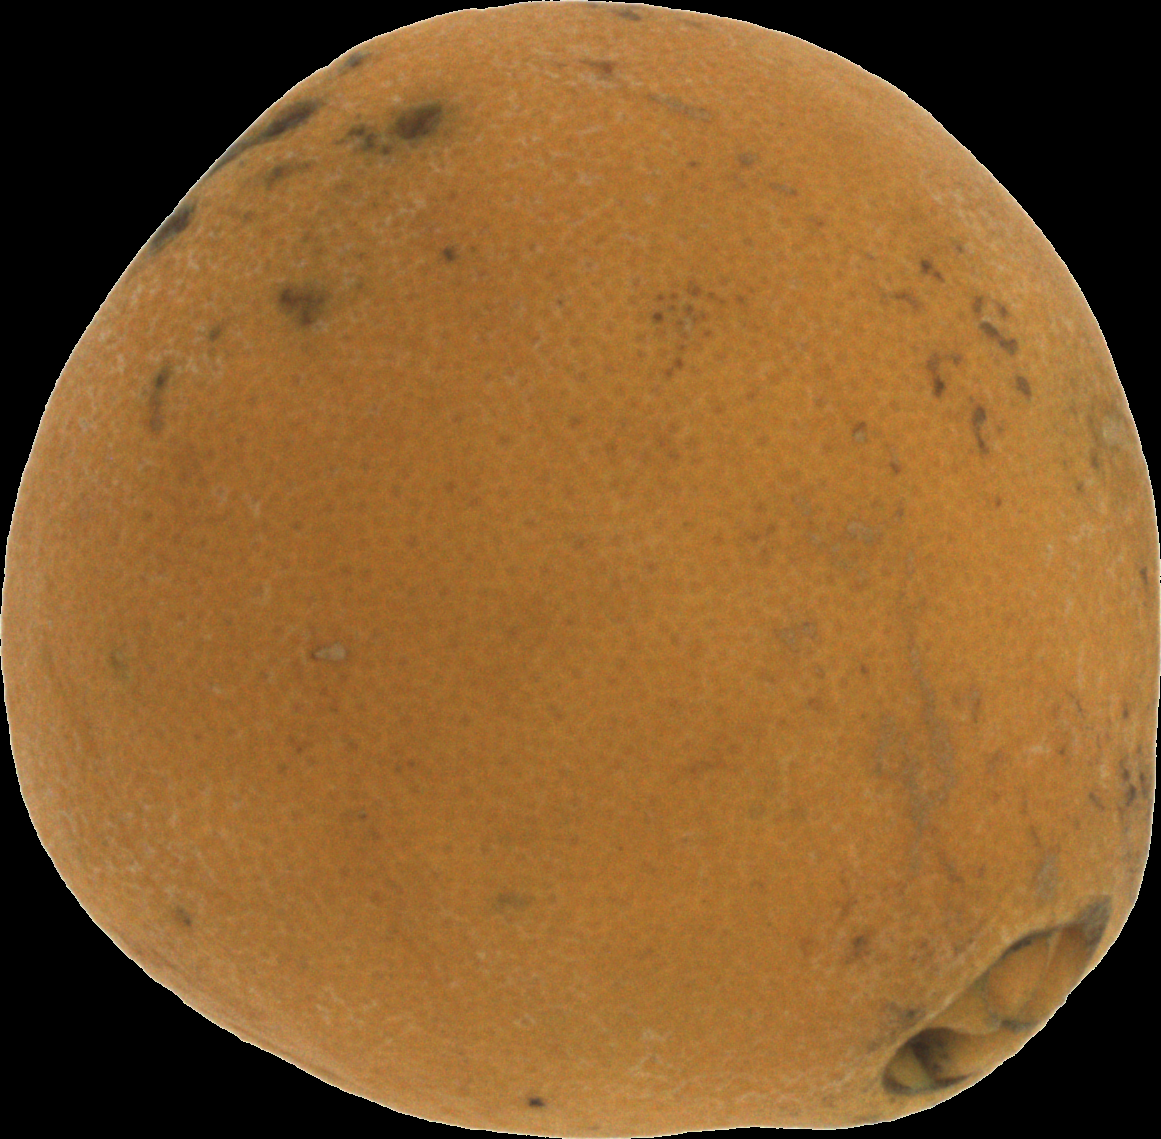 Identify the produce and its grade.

orange, bad
